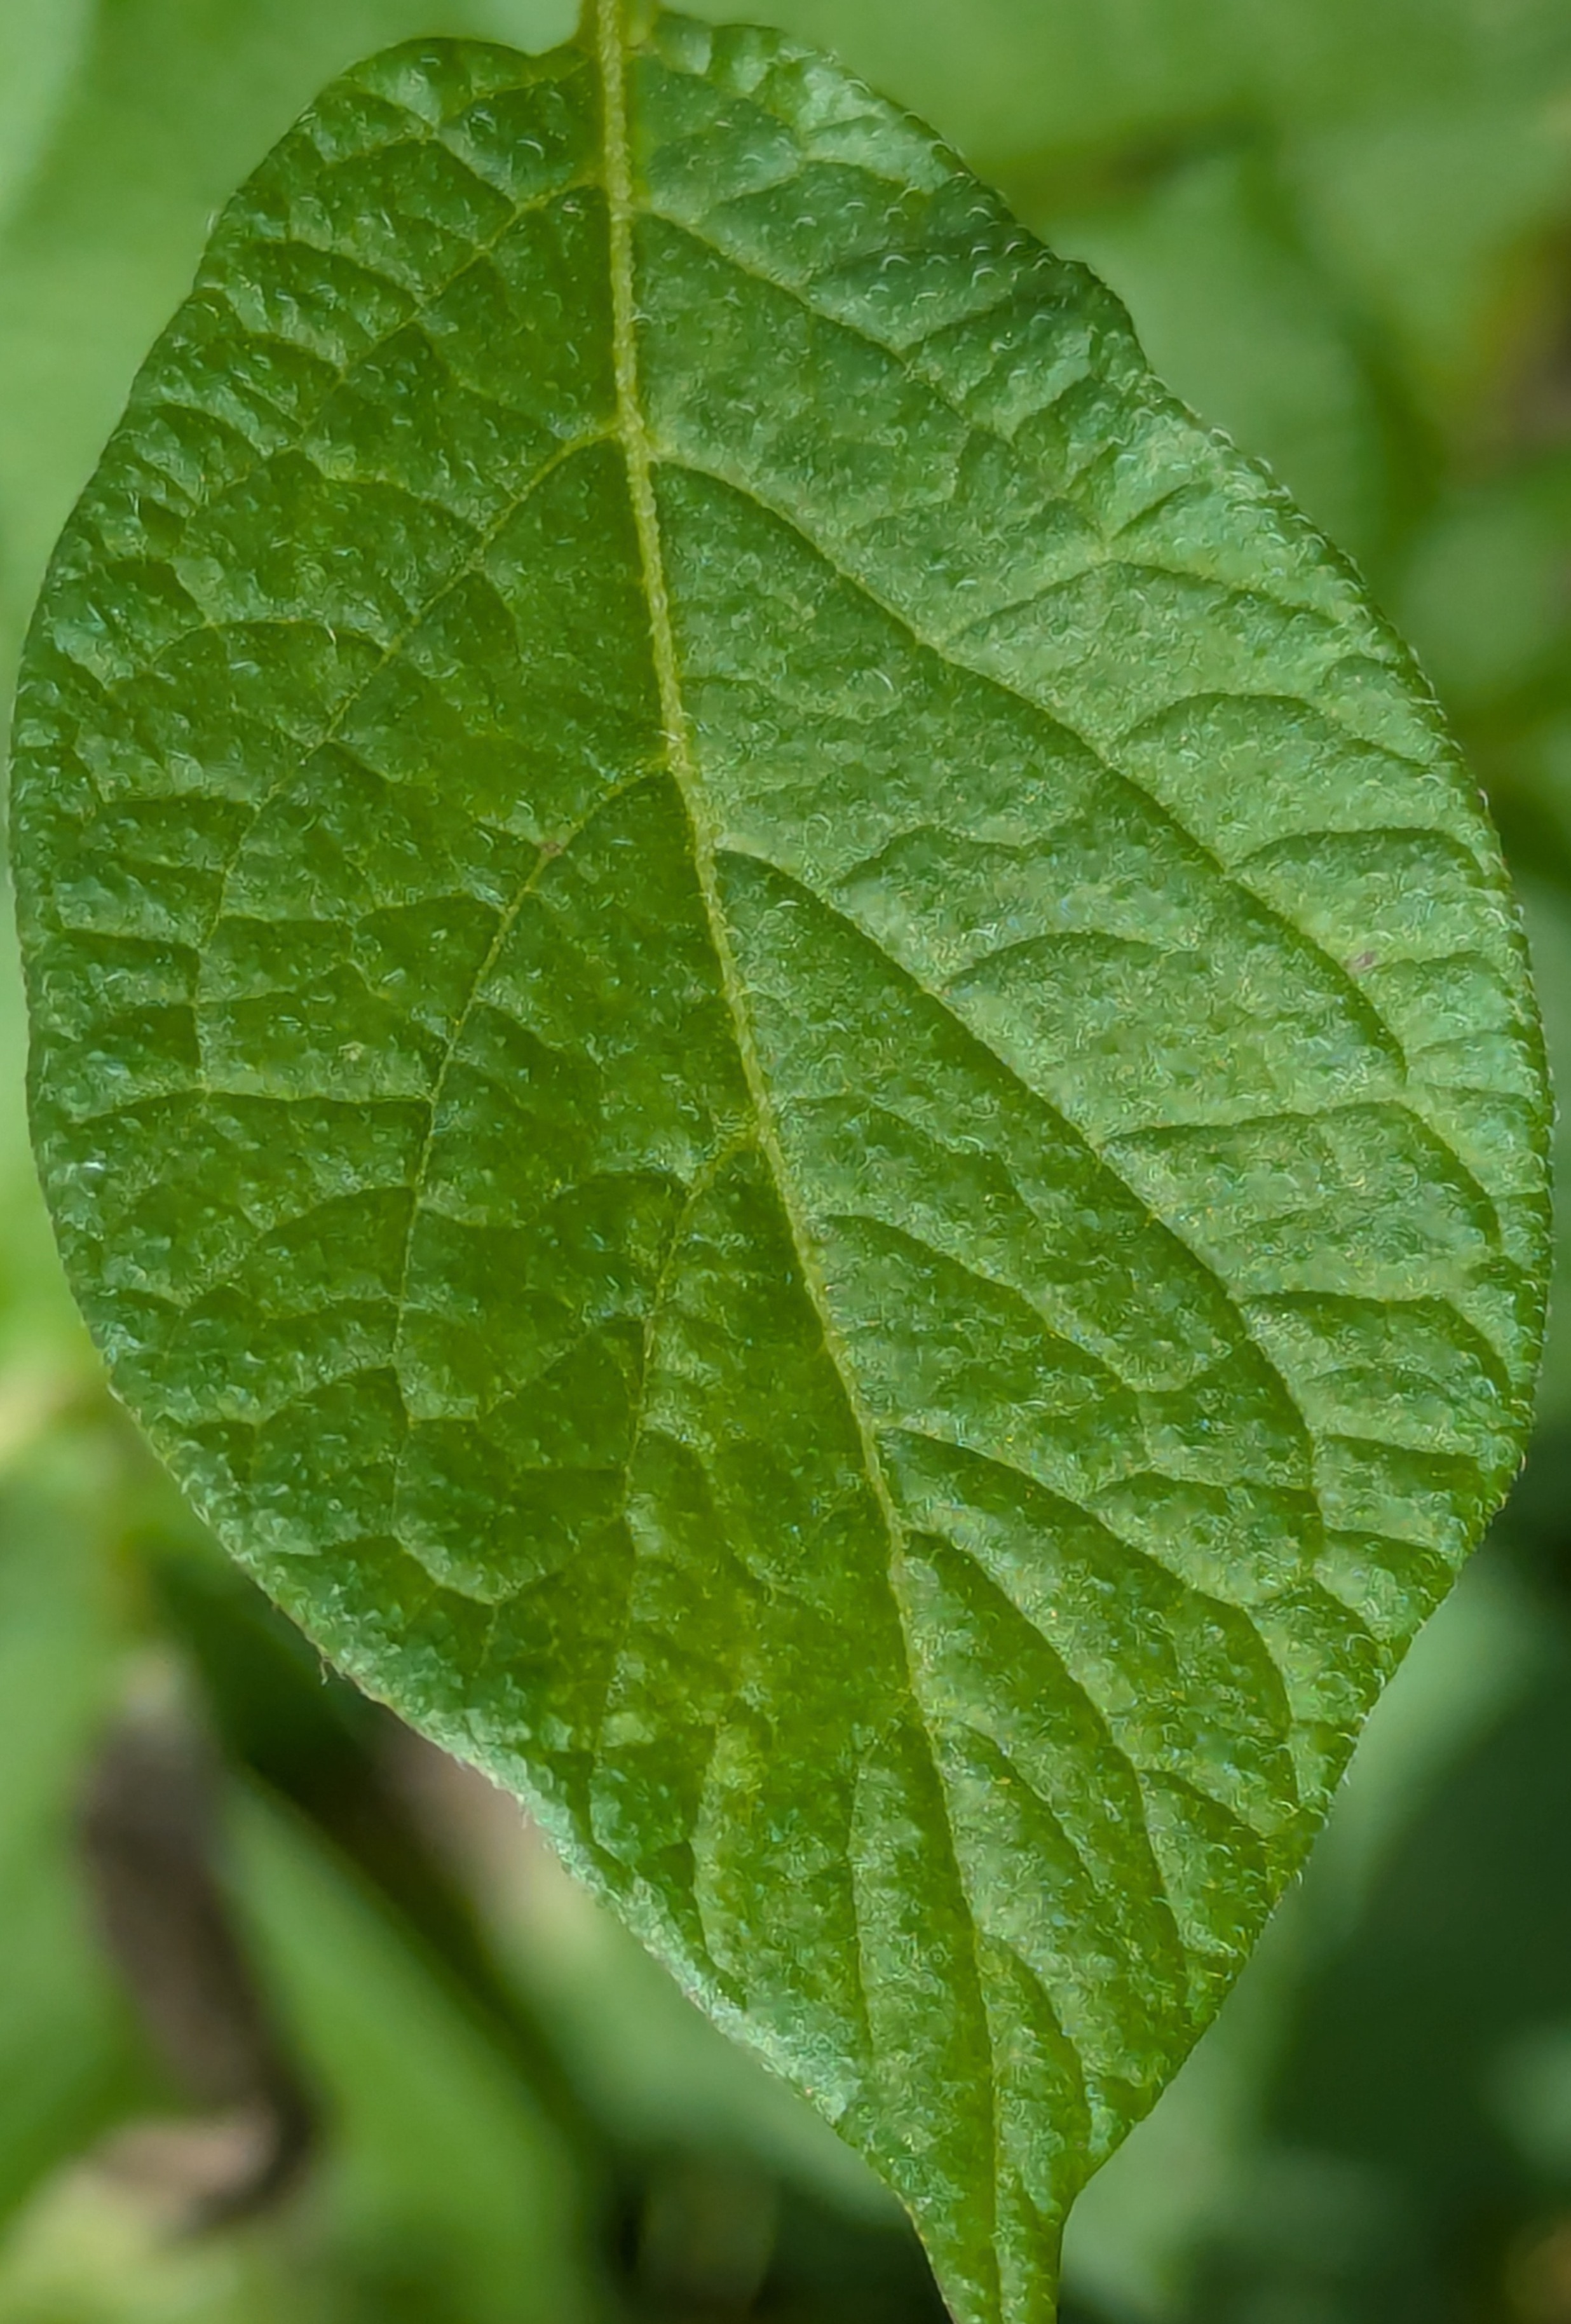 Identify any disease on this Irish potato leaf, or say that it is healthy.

healthy
